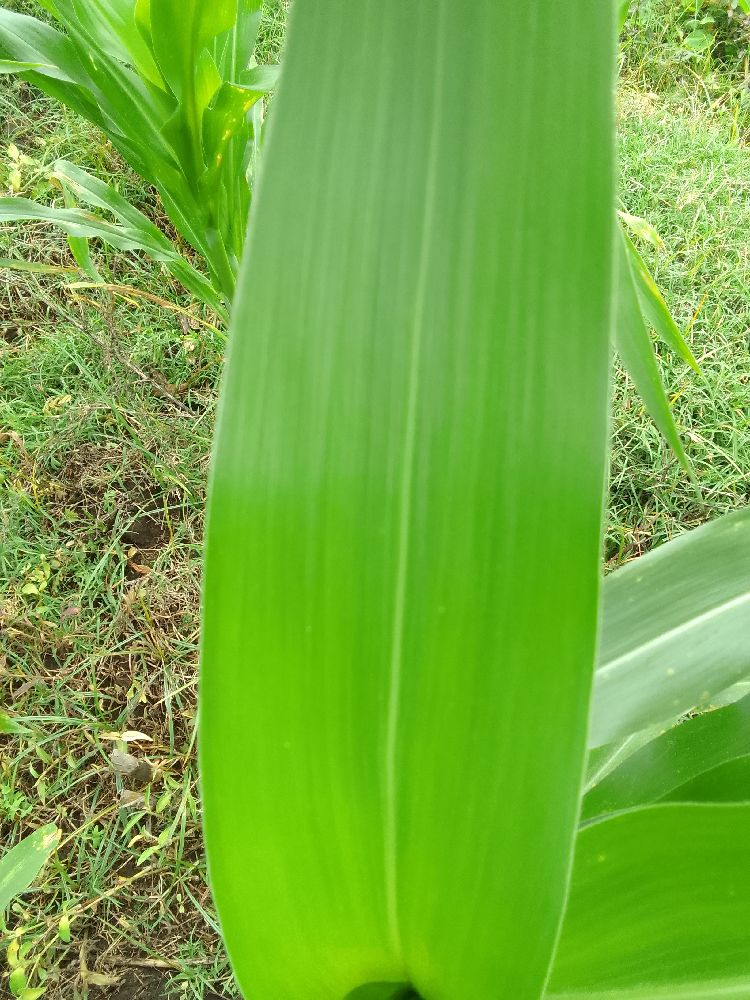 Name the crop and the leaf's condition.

maize, healthy
